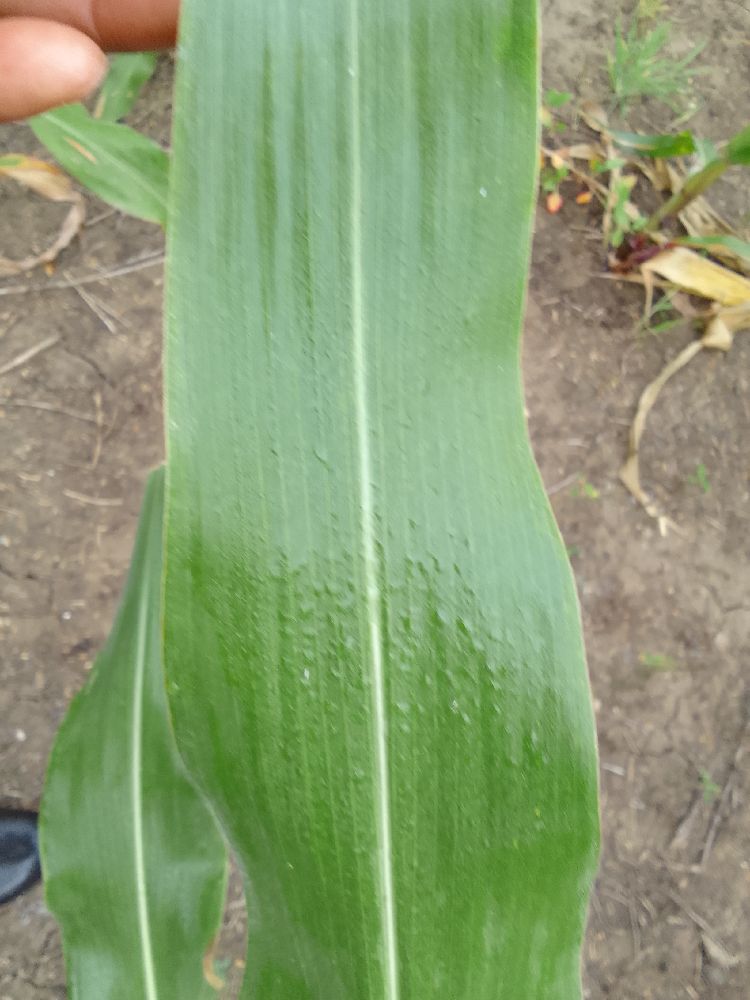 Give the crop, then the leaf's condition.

maize, healthy
